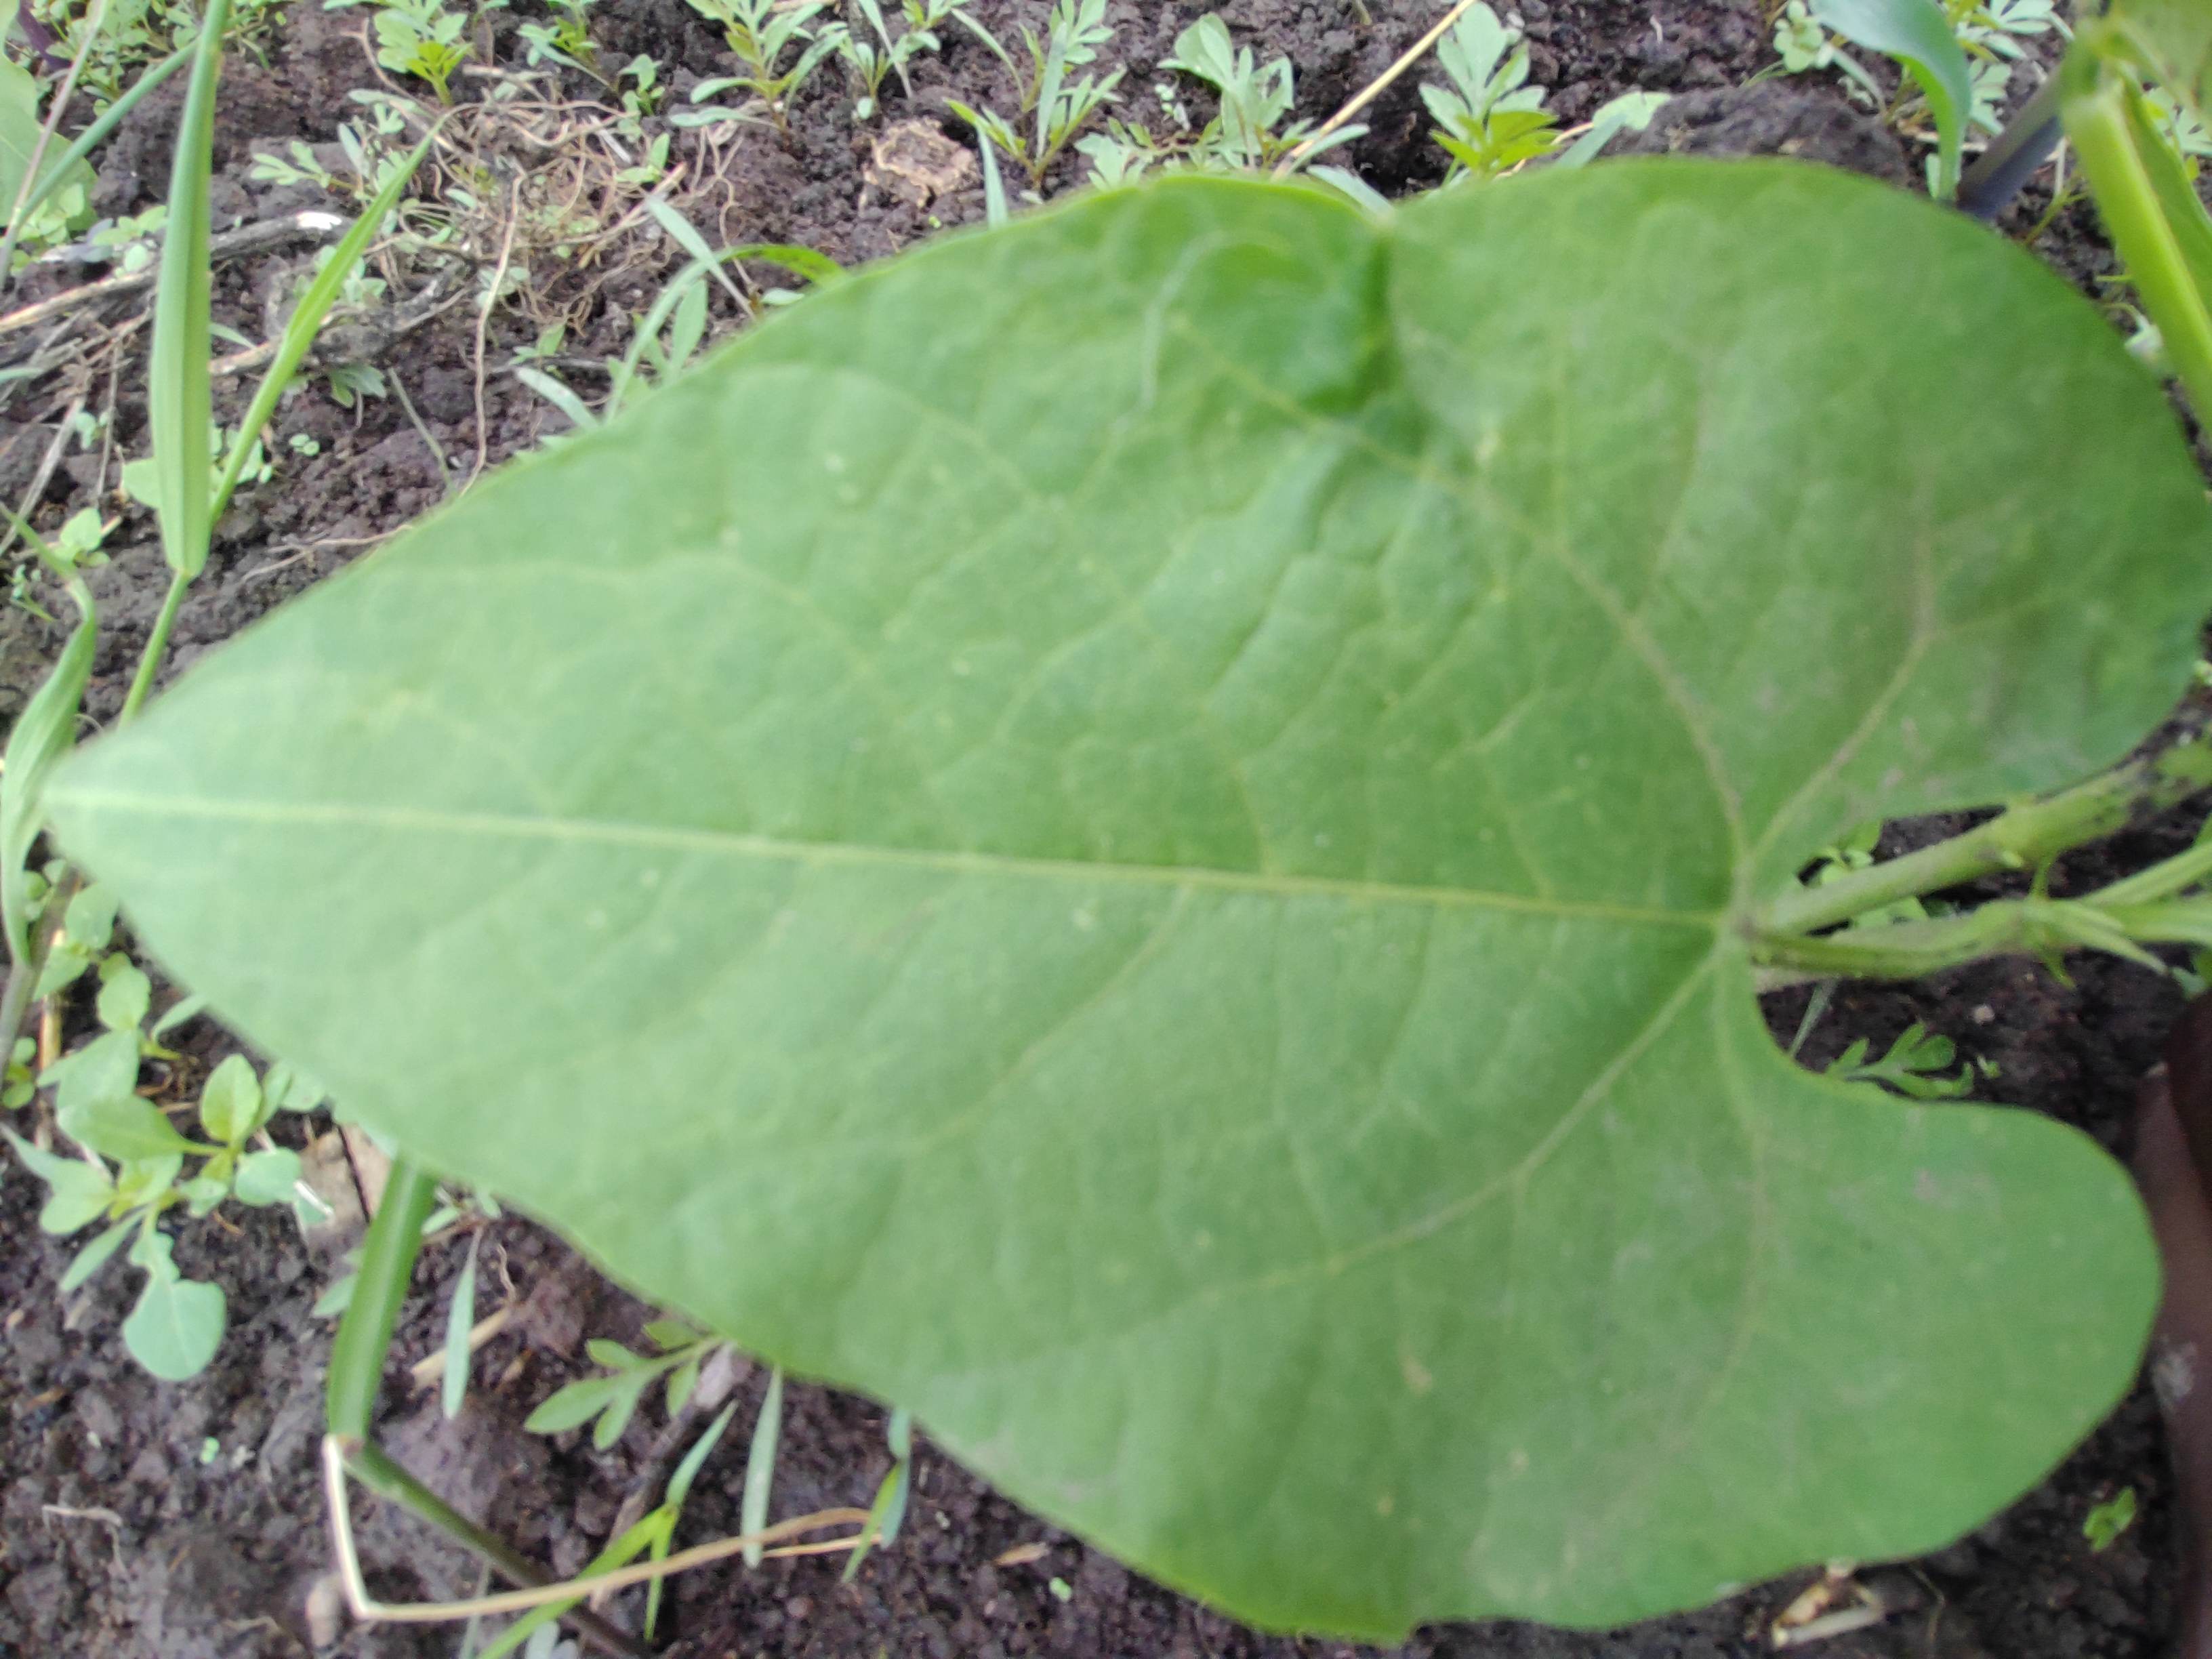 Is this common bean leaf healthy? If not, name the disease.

healthy
